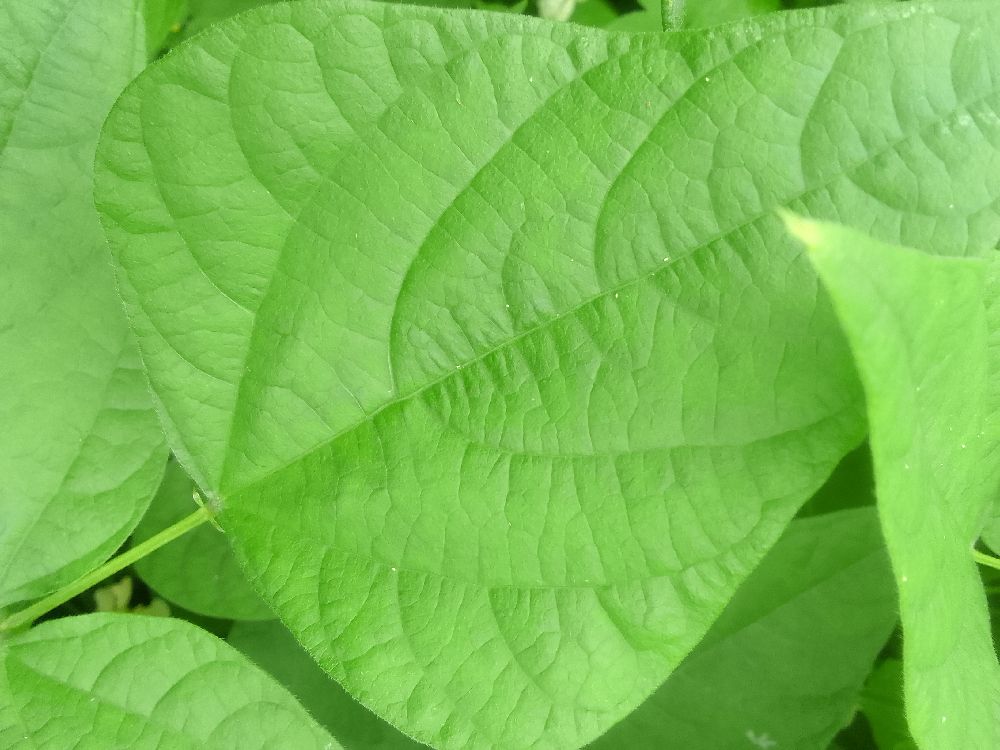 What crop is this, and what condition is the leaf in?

common bean, healthy
